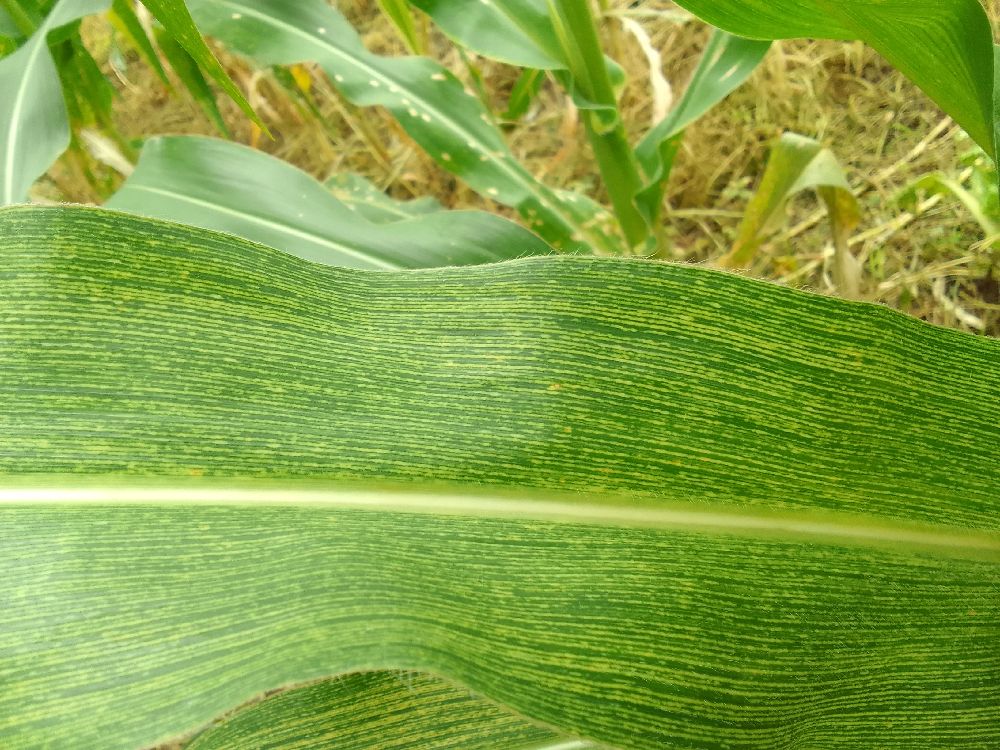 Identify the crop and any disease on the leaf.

maize, maize streak virus
